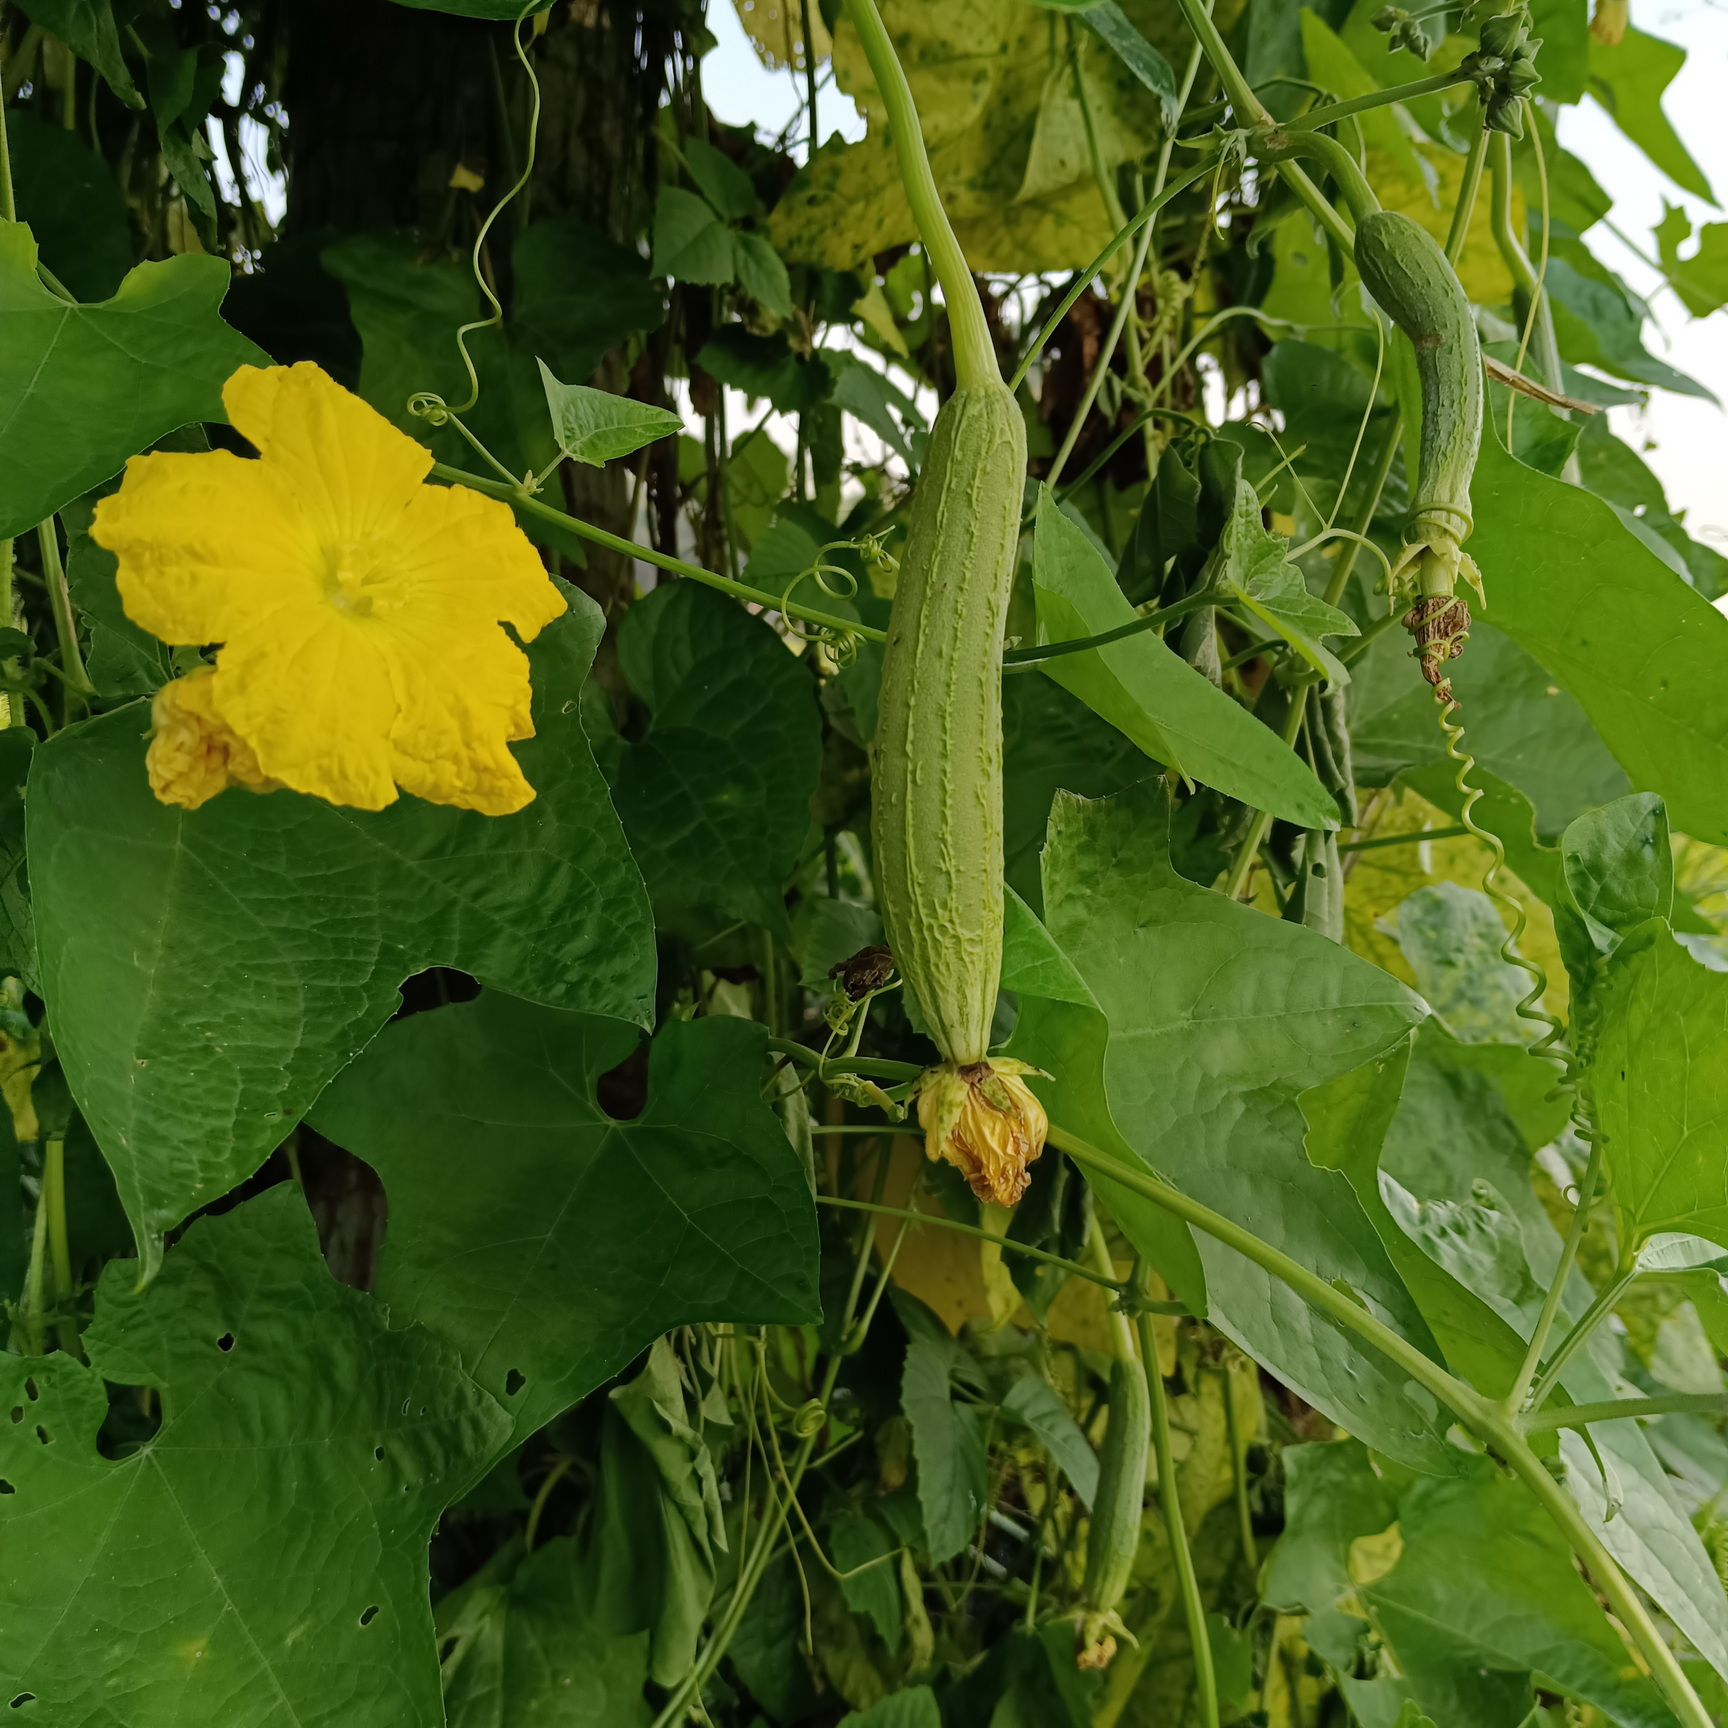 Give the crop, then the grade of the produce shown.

luffa, fresh
